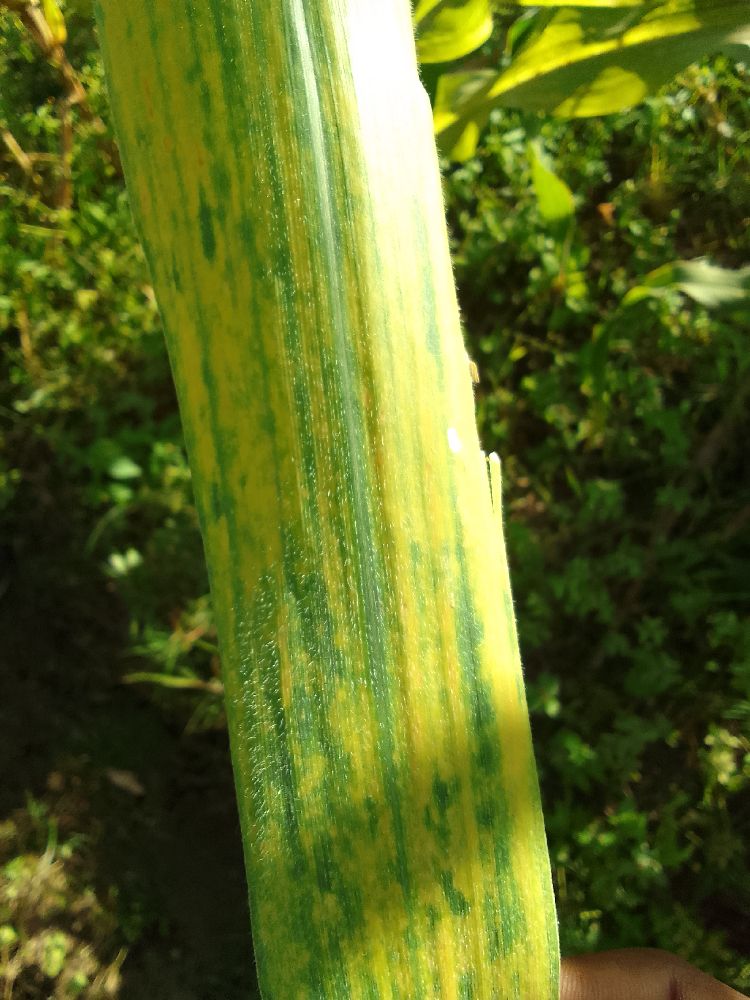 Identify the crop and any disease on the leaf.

maize, maize lethal necrosis
